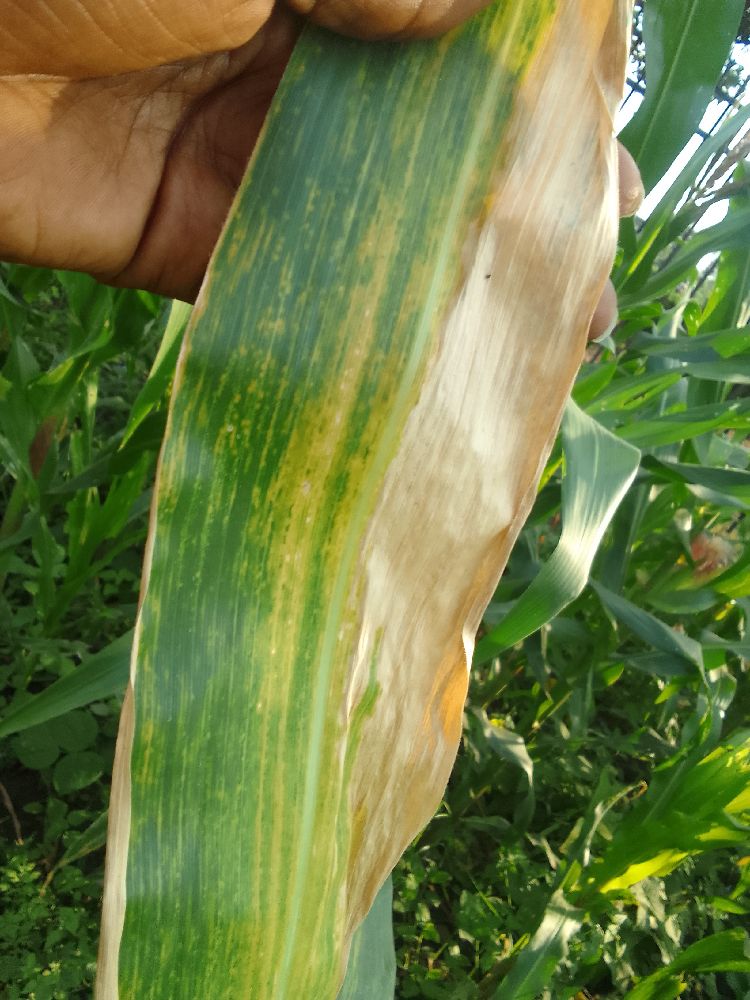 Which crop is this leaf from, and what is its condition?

maize, maize lethal necrosis
